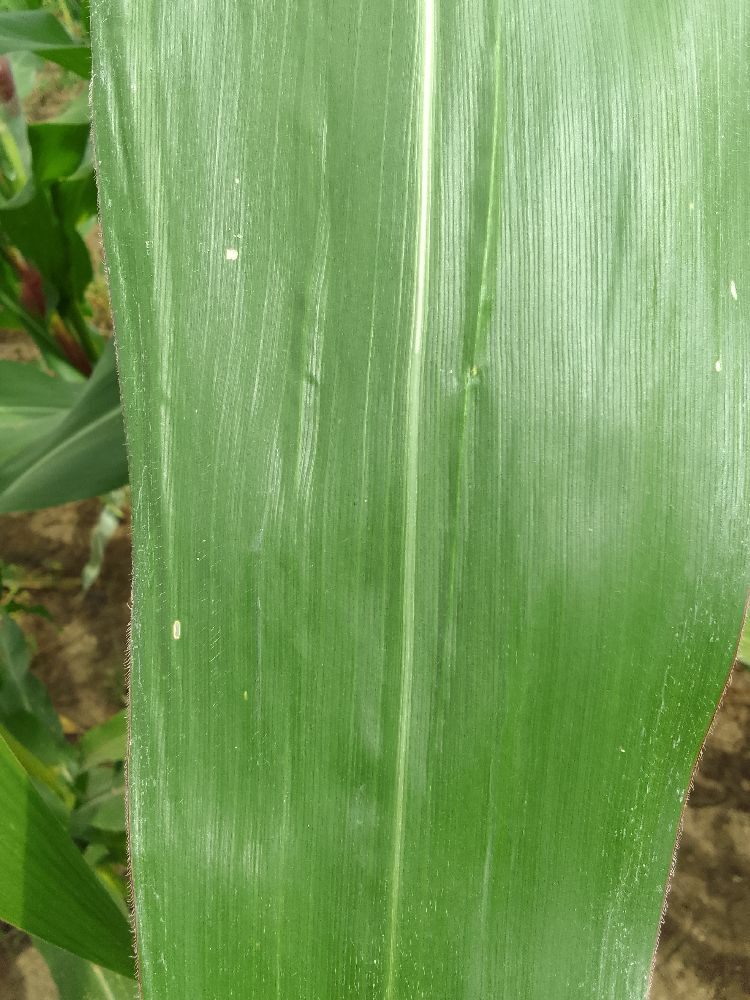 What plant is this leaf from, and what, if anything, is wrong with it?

maize, healthy
